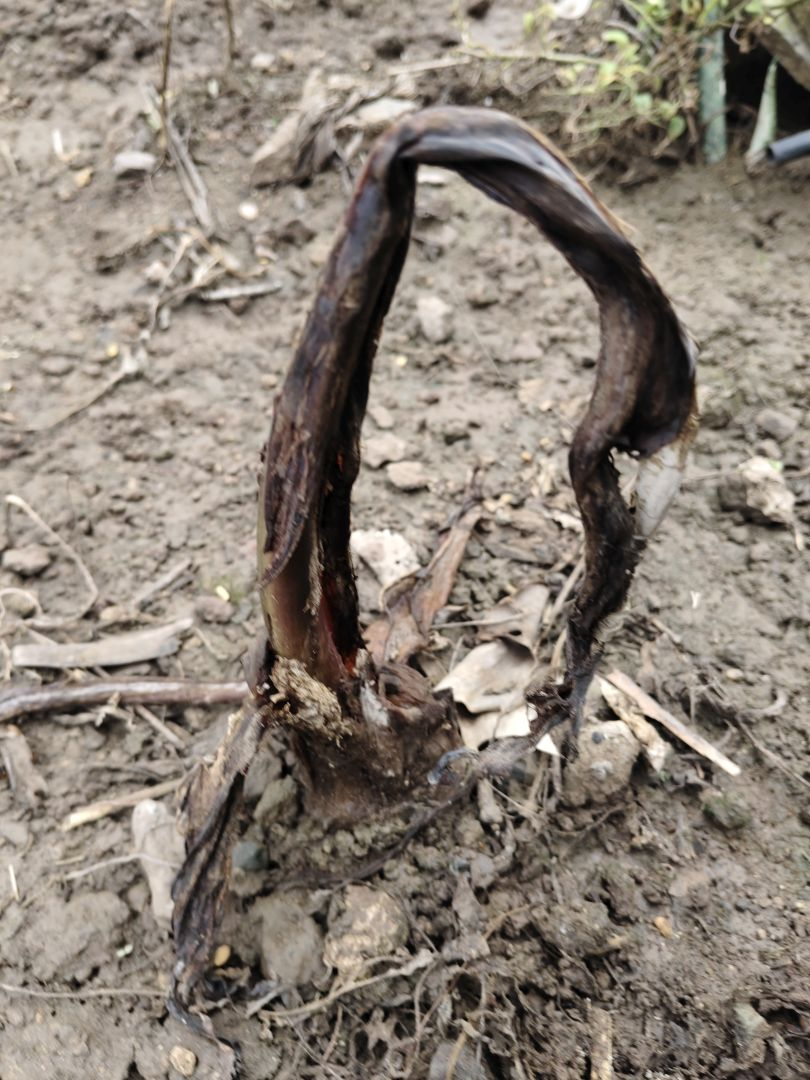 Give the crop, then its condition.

taro, root rot
